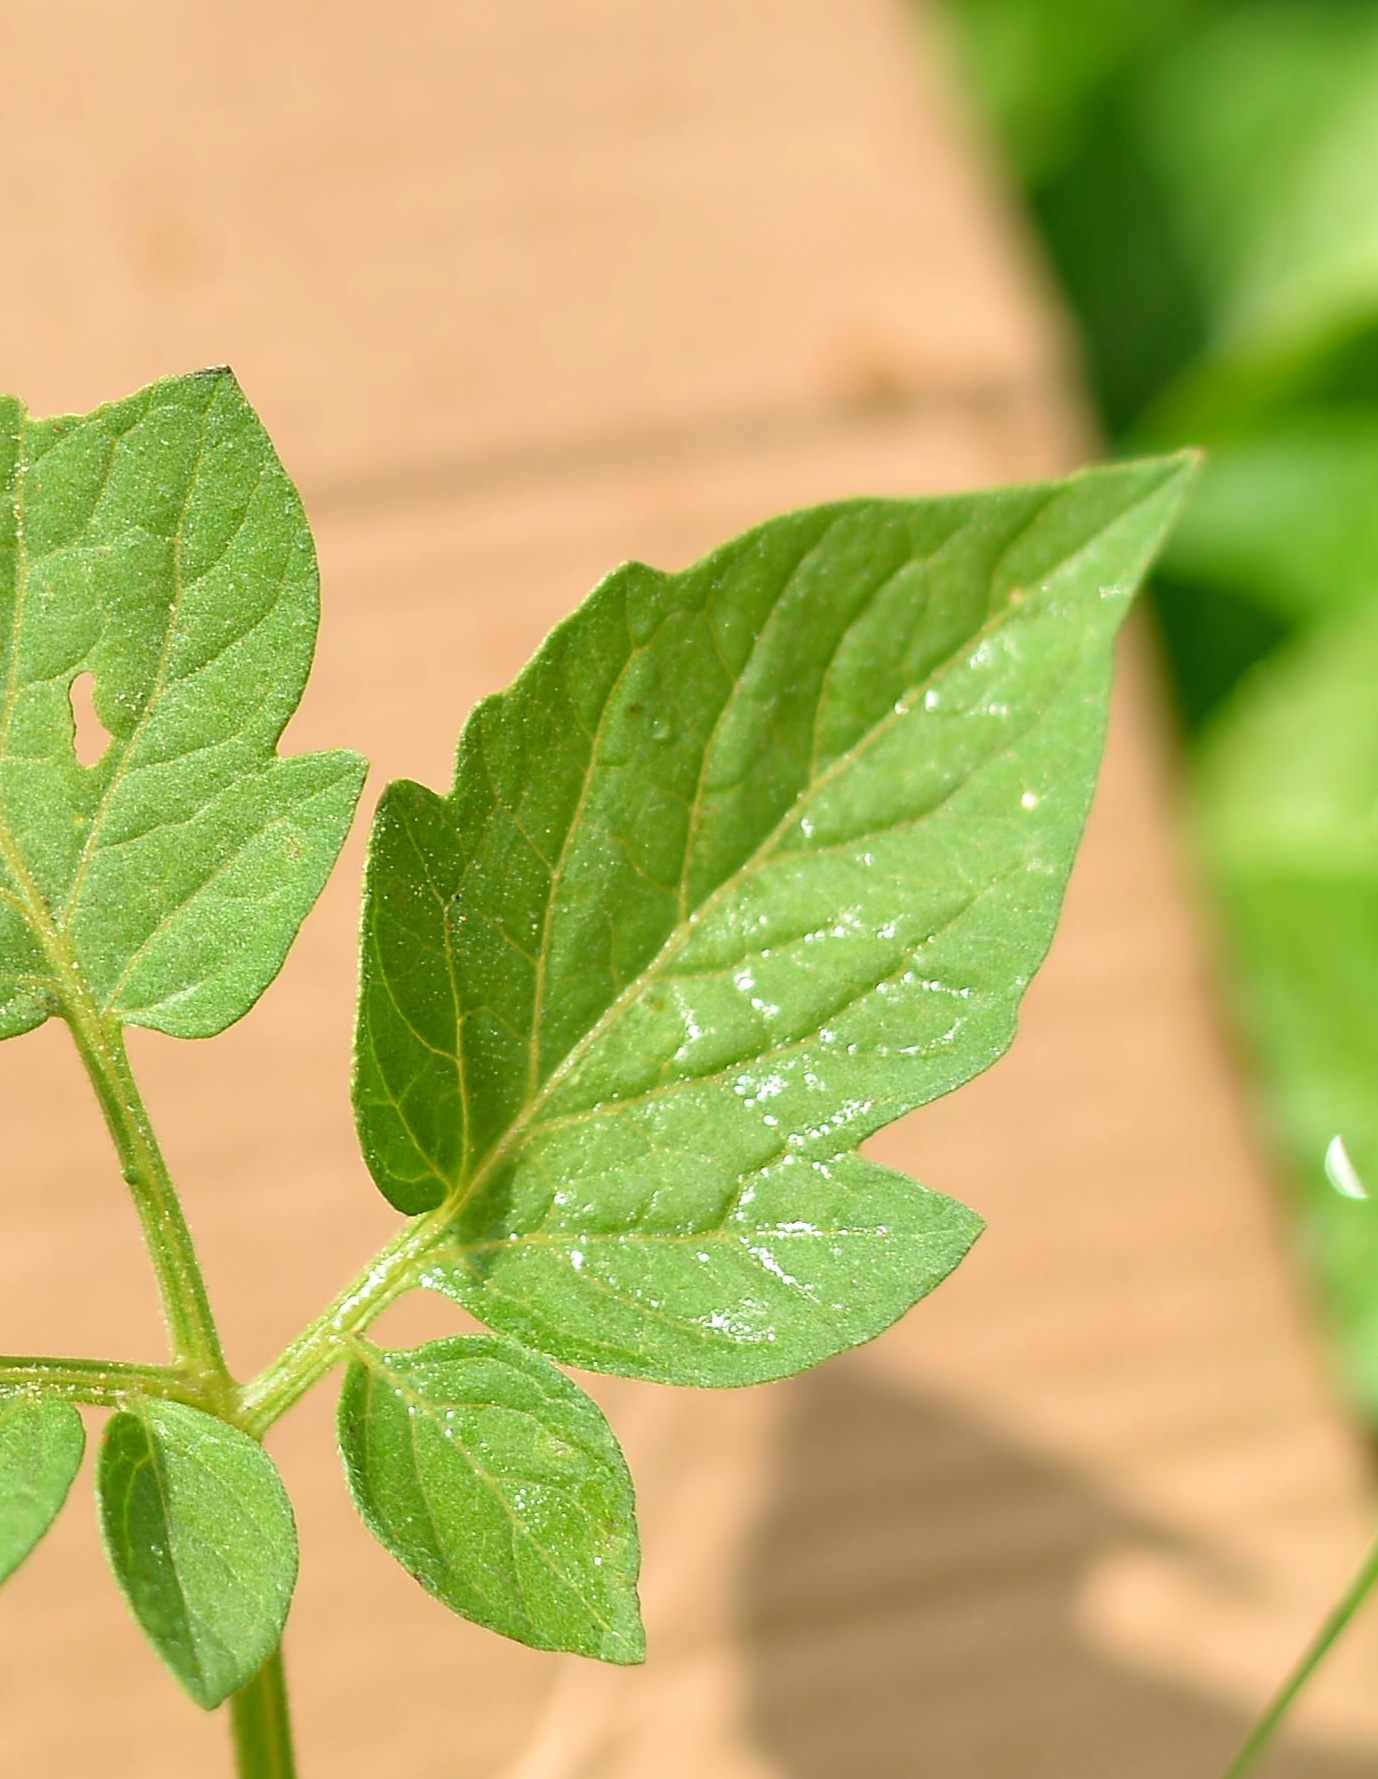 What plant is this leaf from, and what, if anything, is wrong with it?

tomato, healthy
